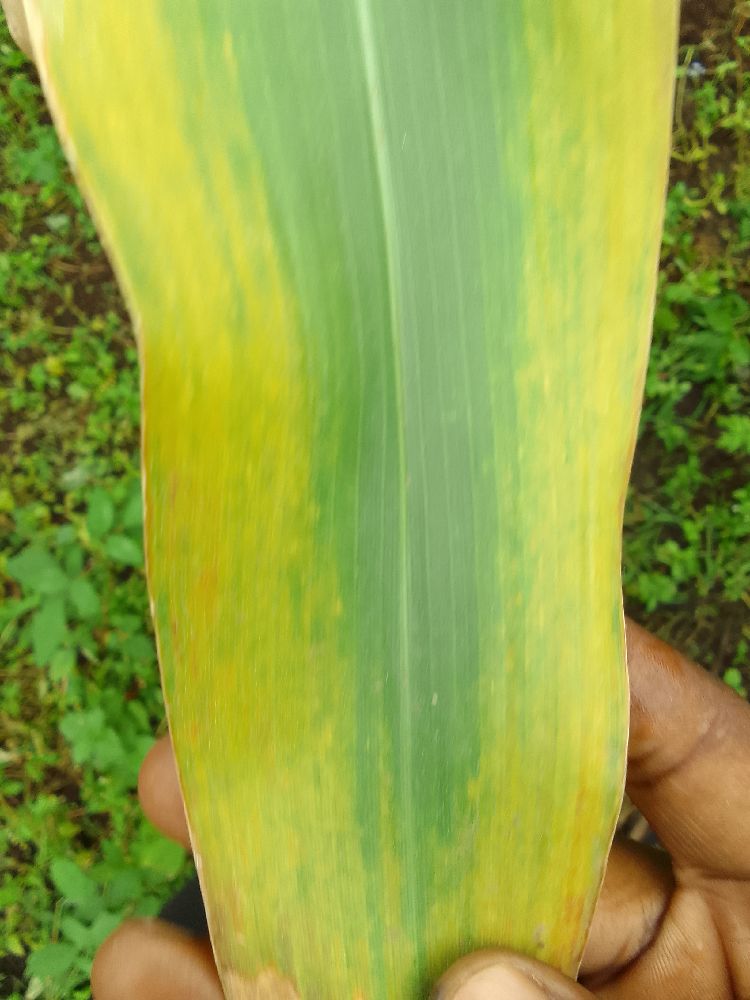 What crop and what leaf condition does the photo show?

maize, maize lethal necrosis
